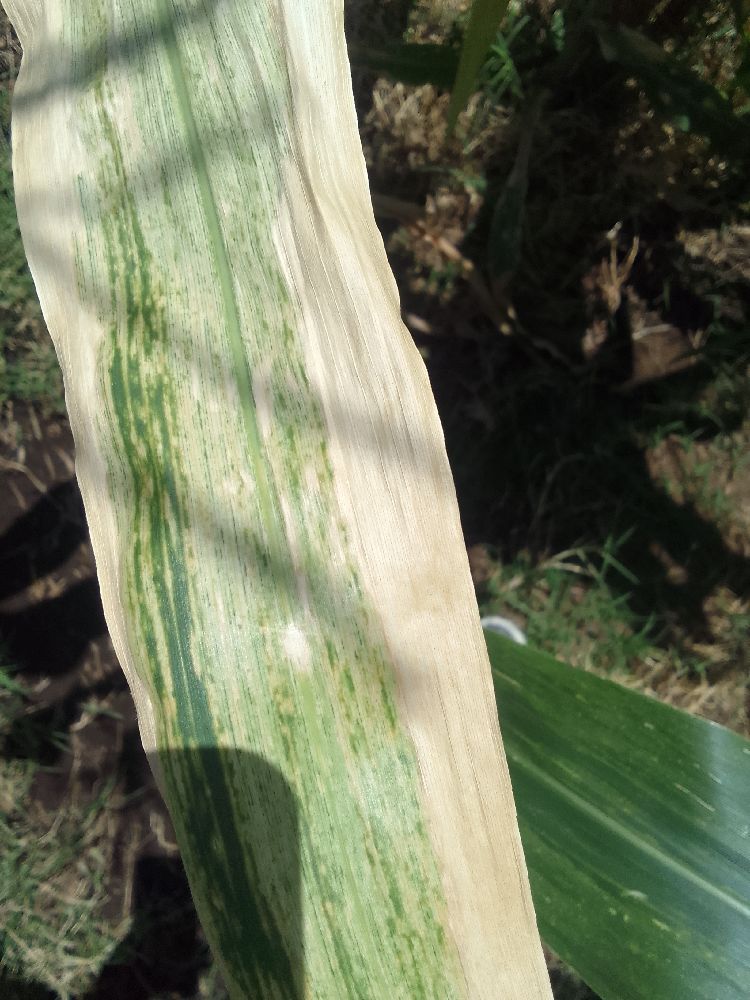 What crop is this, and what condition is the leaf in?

maize, maize lethal necrosis
